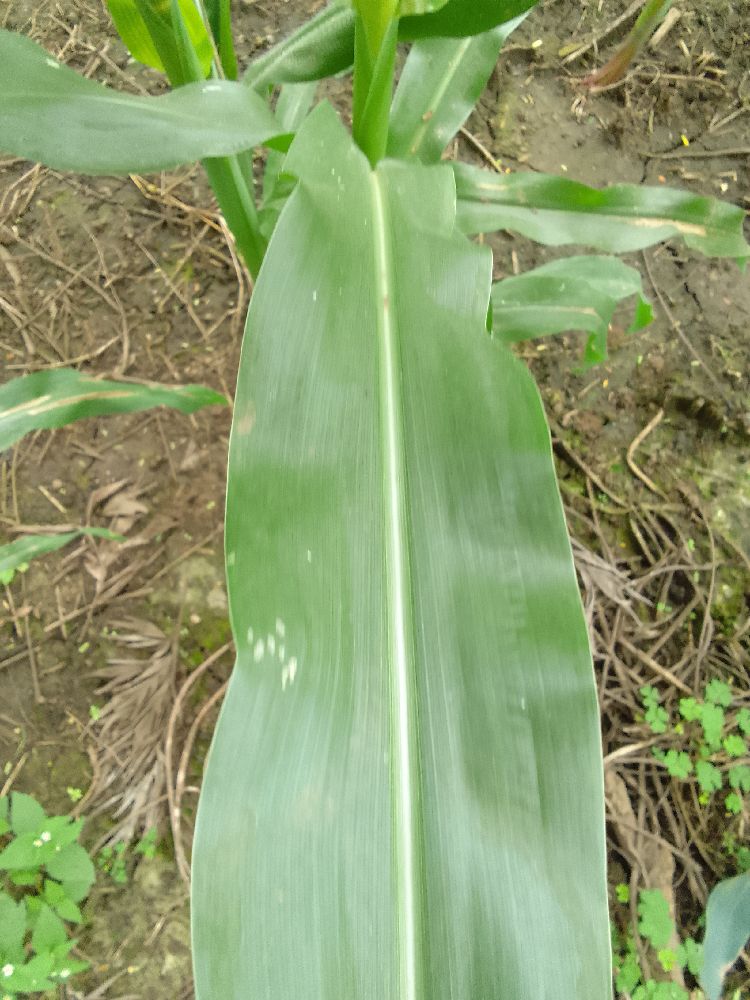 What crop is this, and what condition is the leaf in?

maize, healthy
